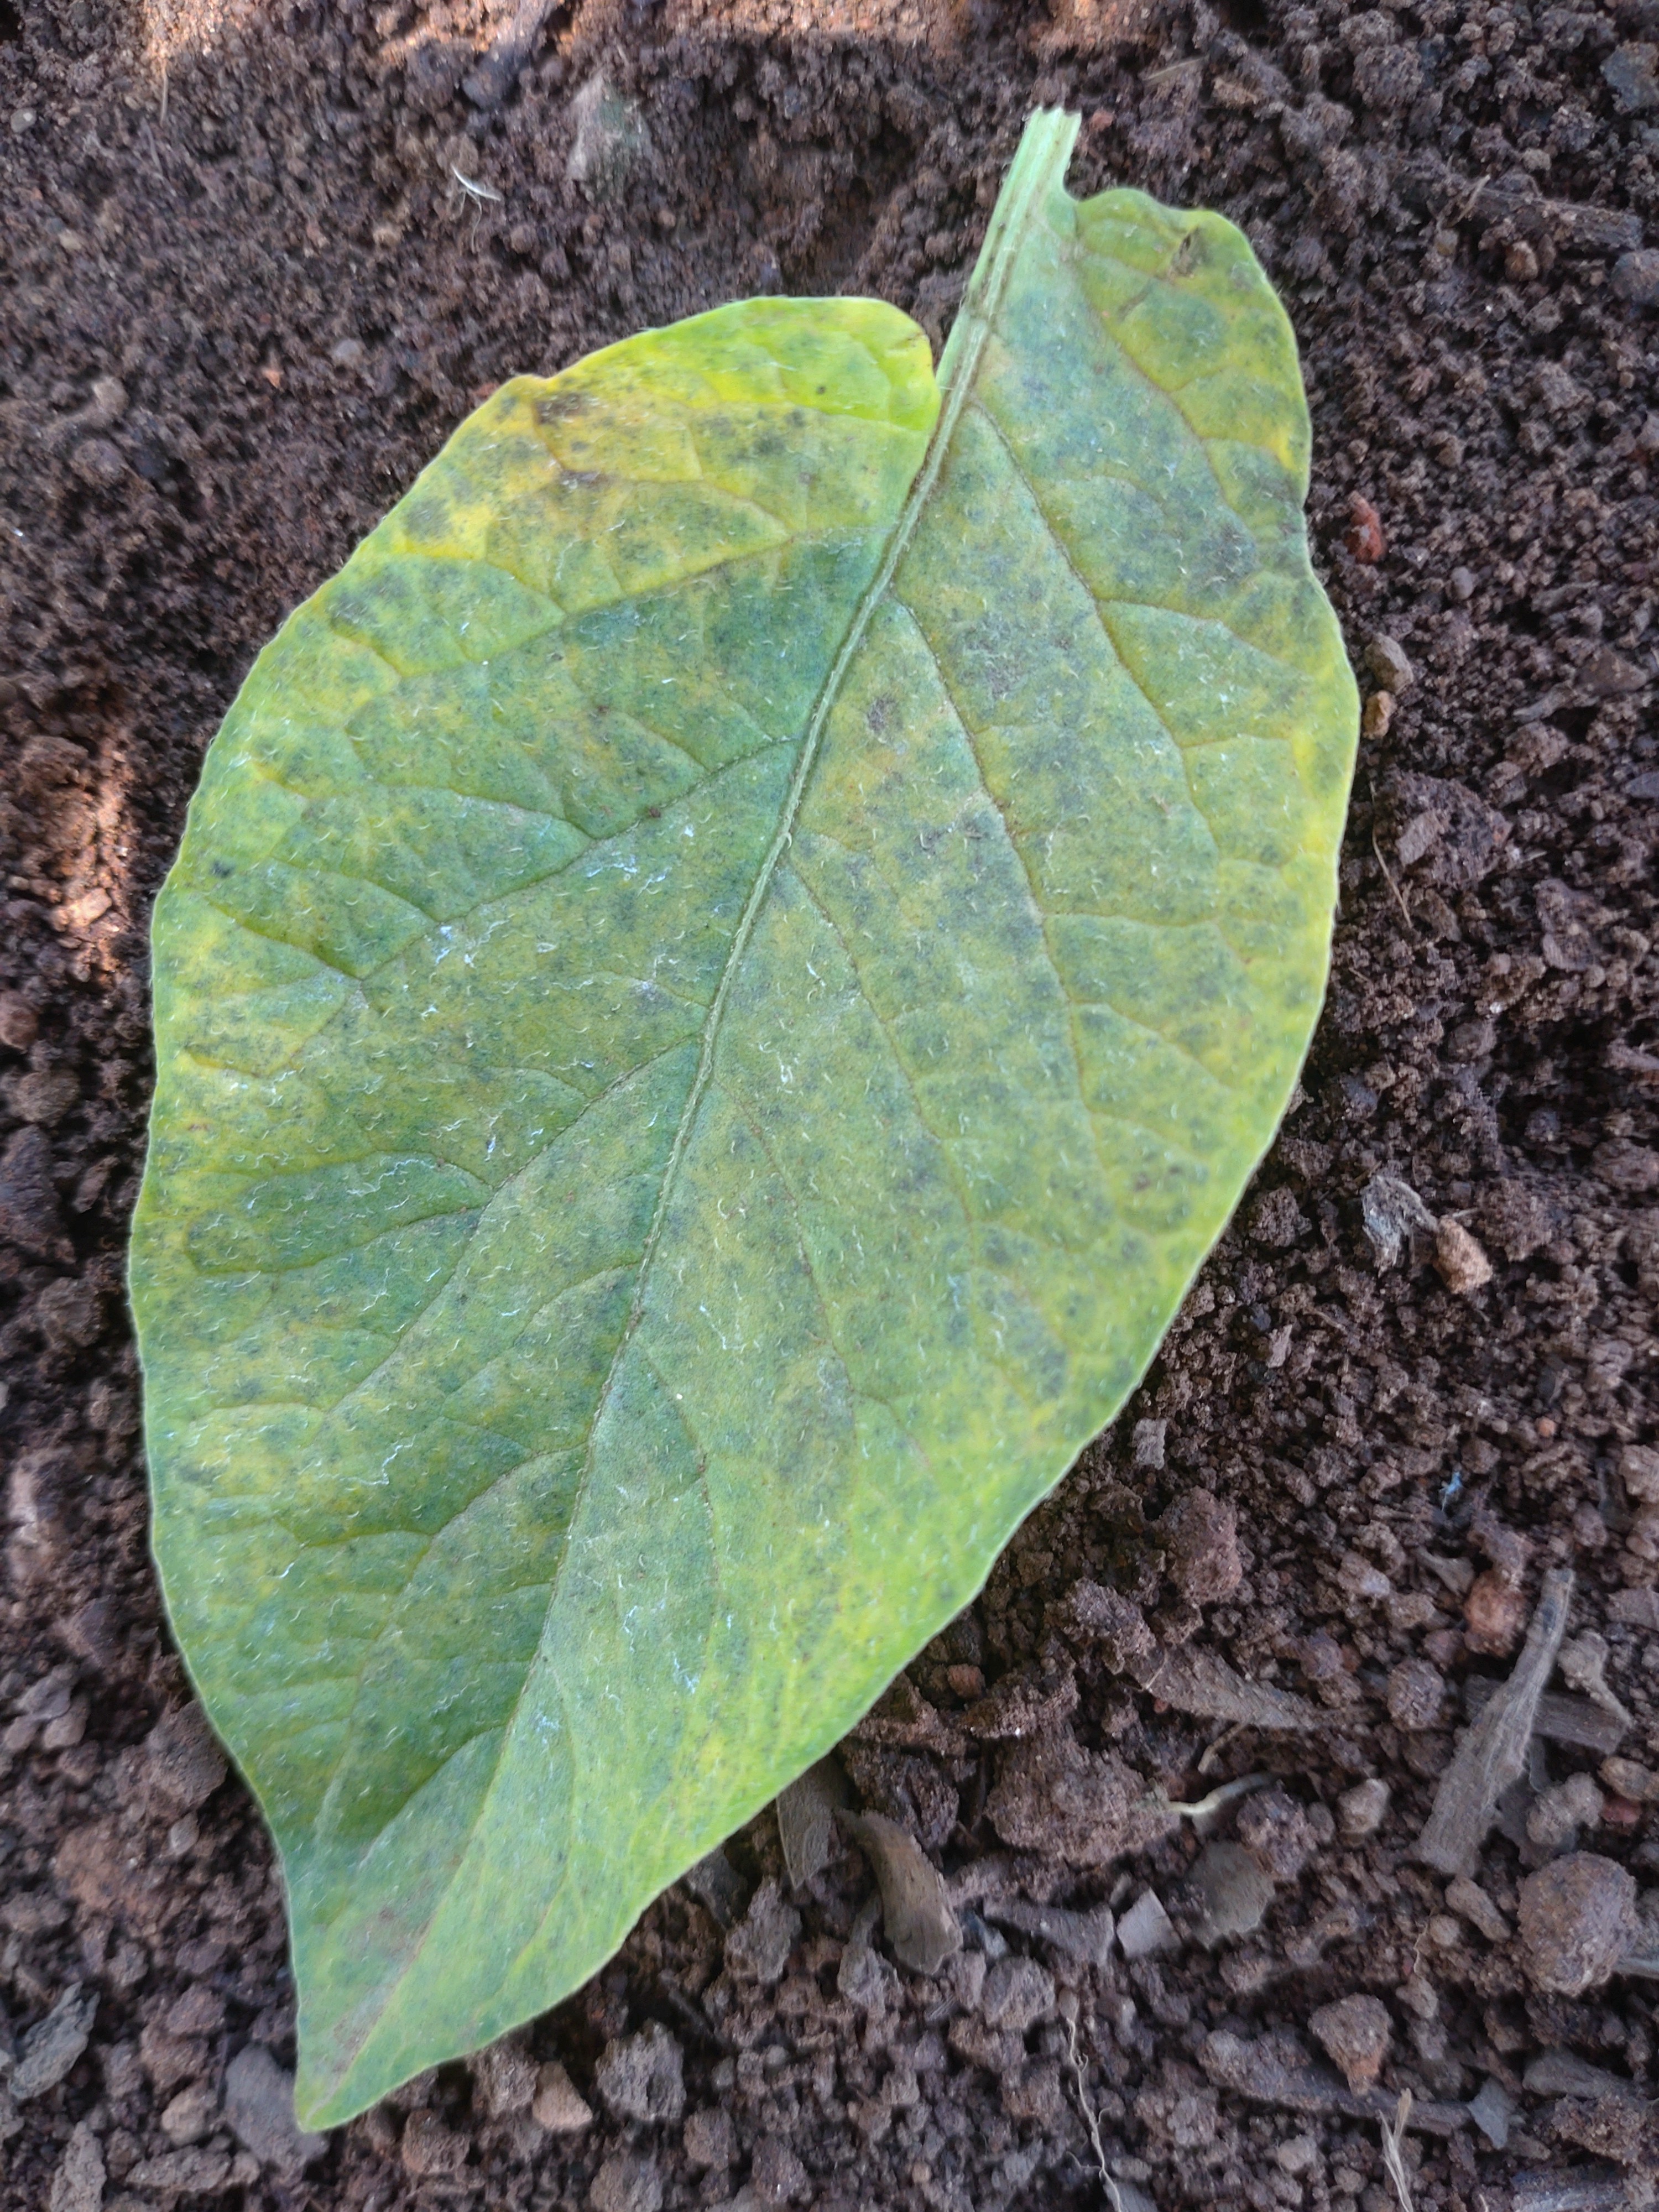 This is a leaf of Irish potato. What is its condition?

late blight
